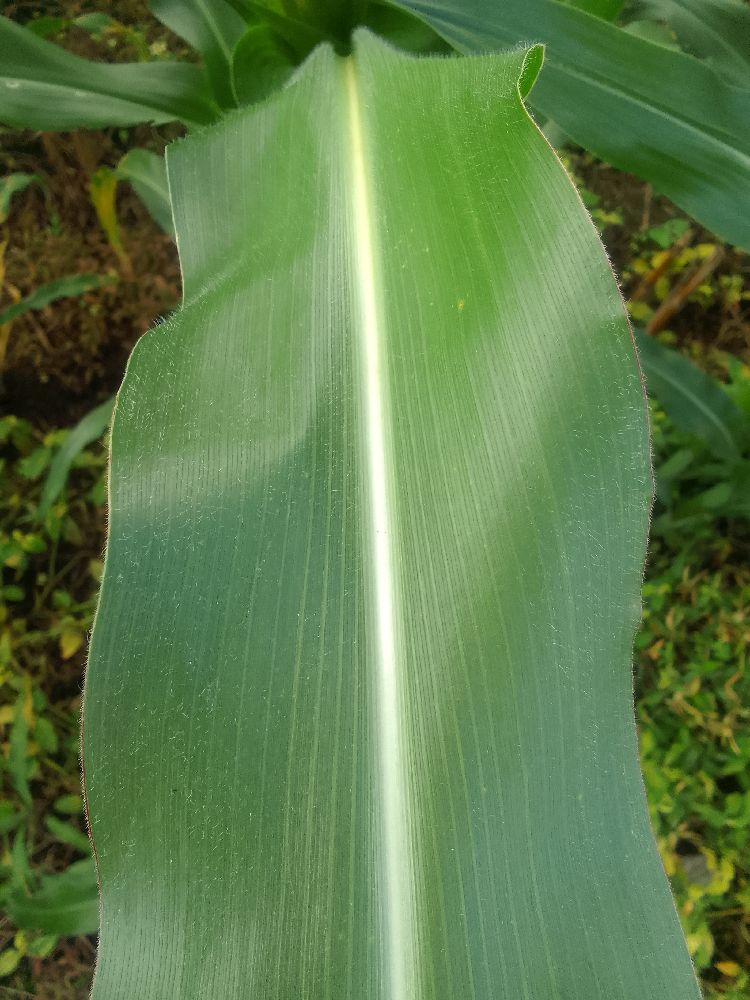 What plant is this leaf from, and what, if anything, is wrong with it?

maize, healthy
